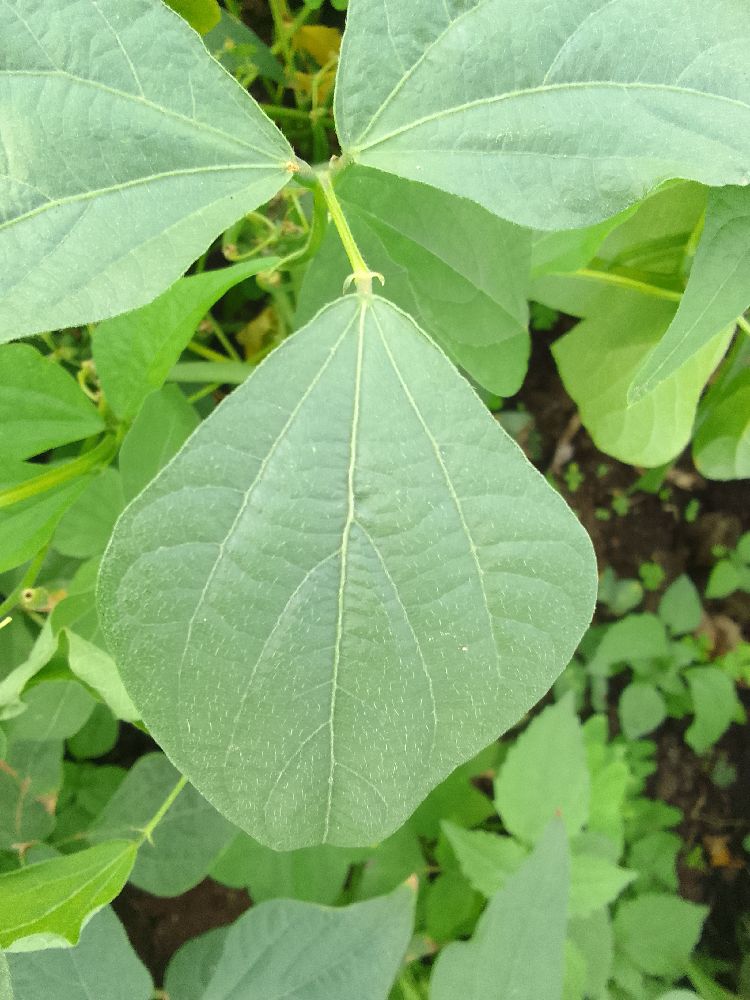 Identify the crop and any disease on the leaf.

common bean, healthy
